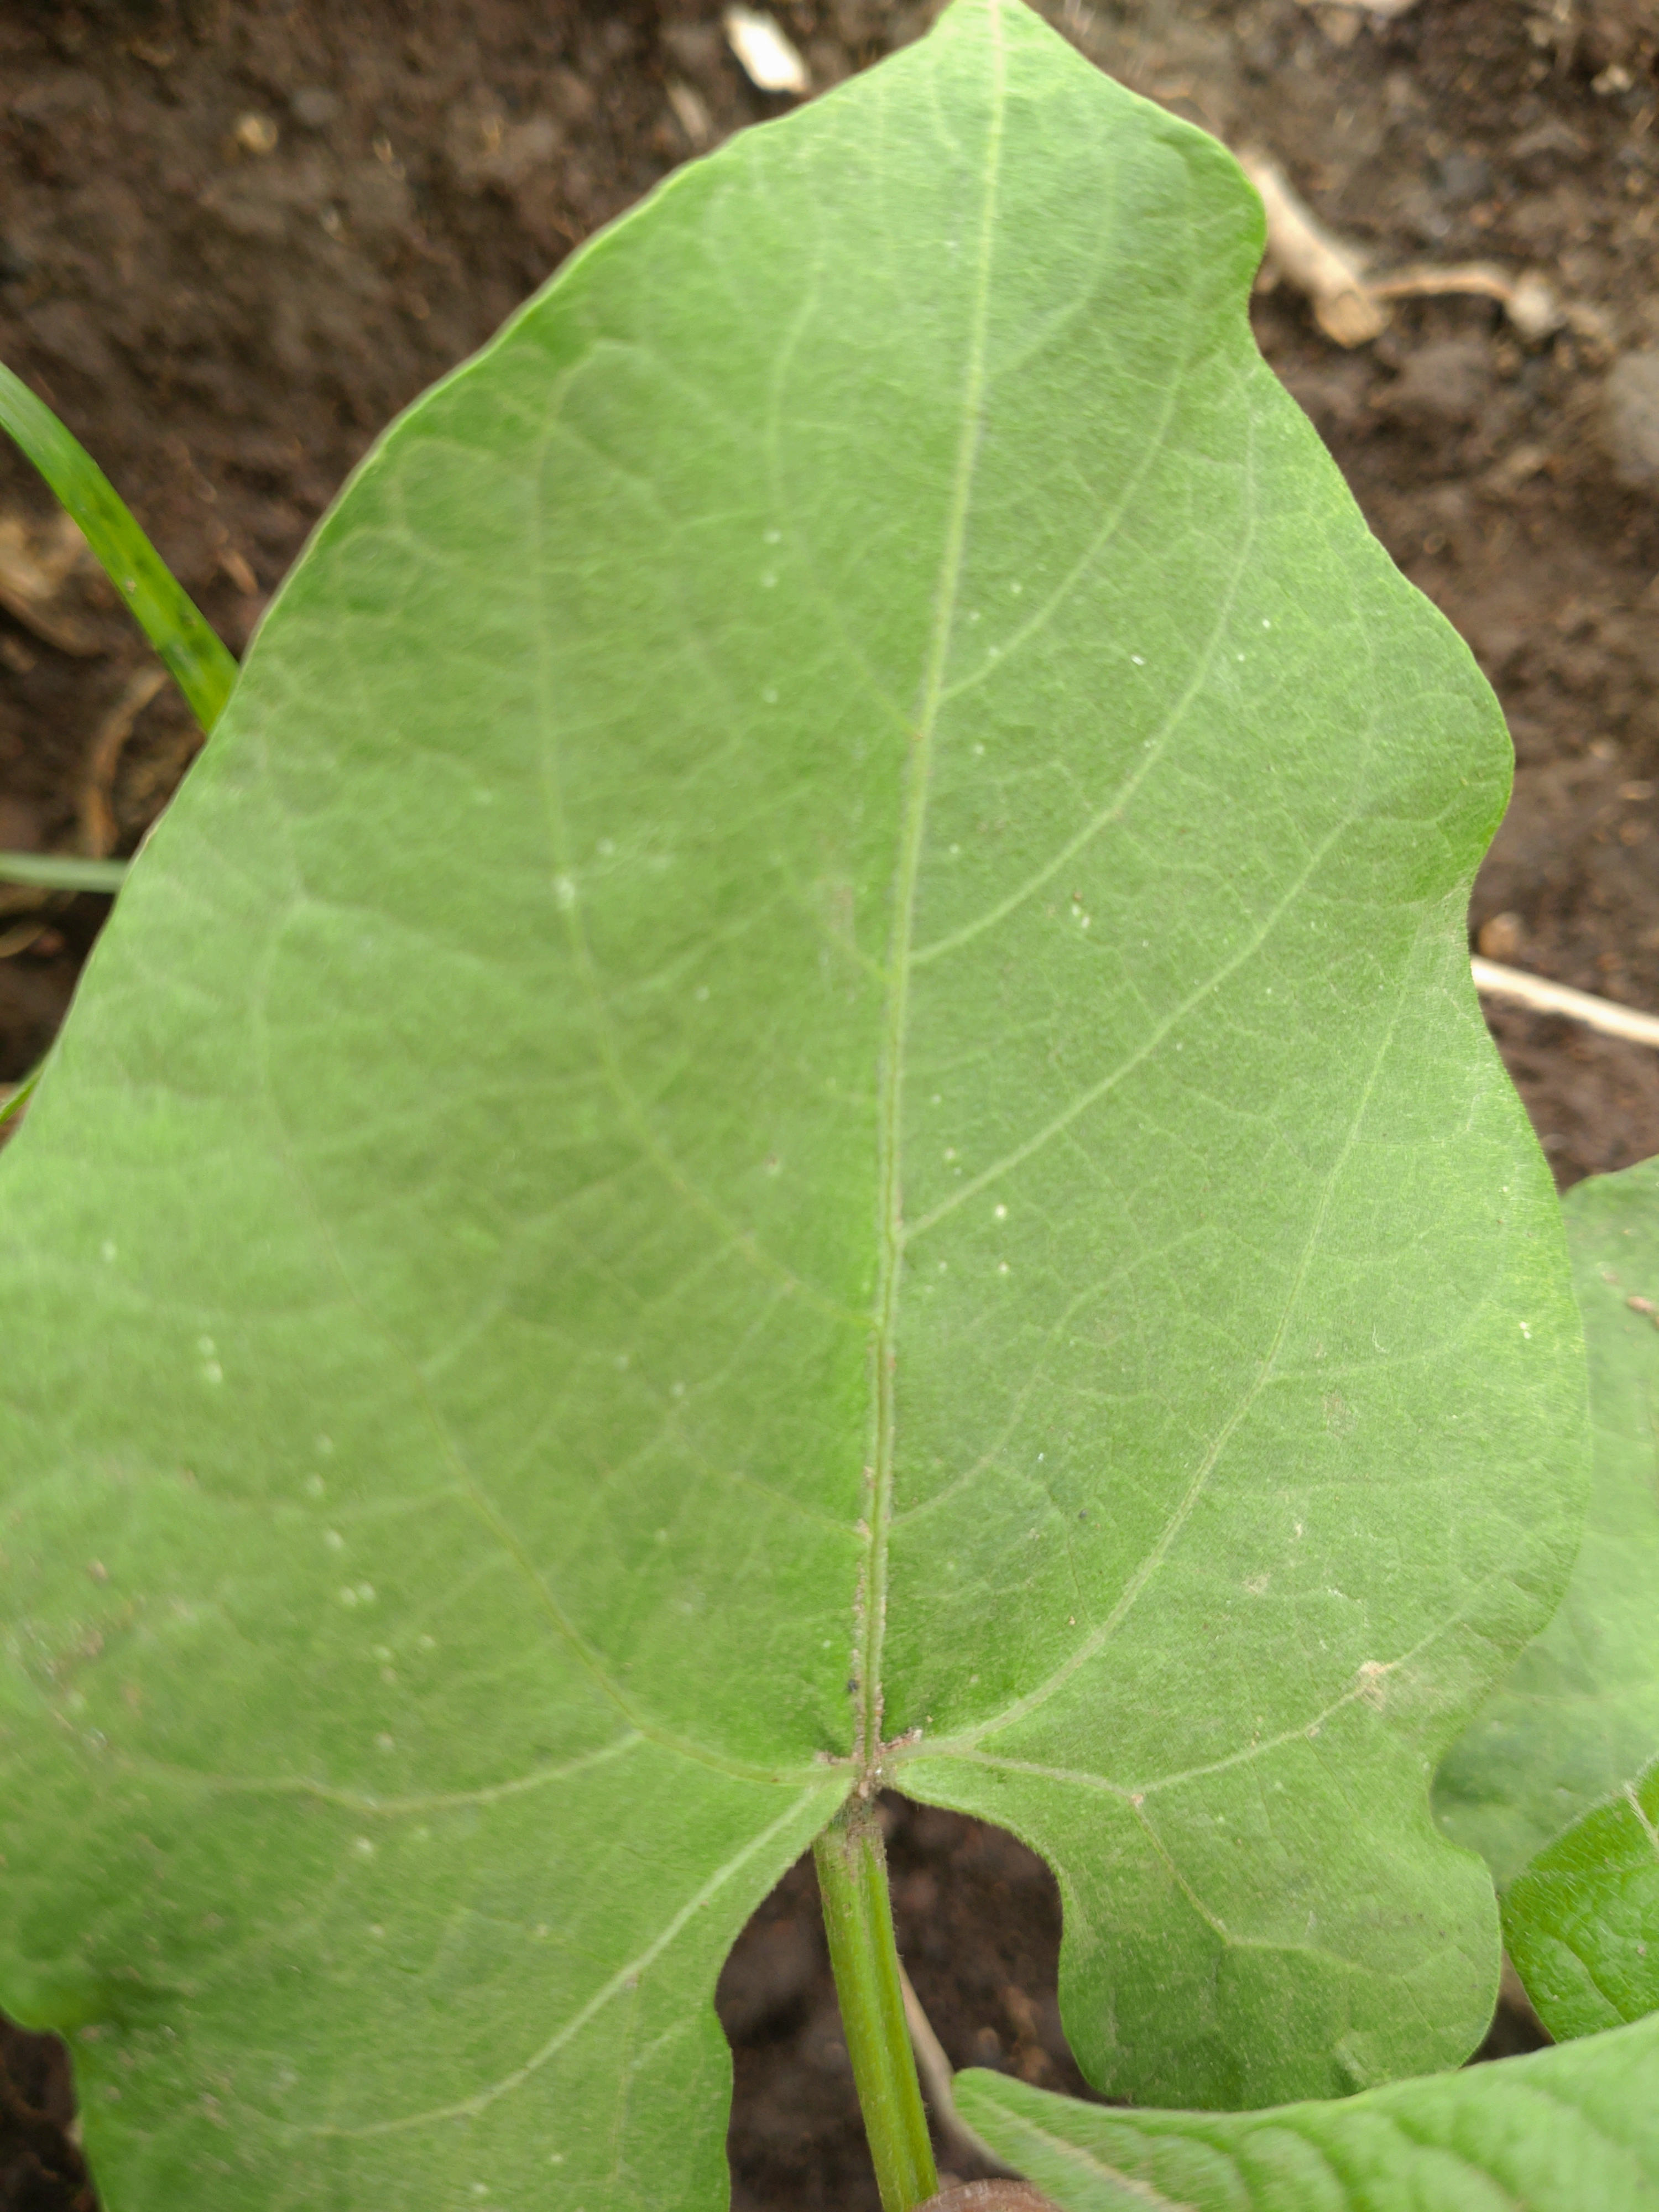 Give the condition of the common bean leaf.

healthy
